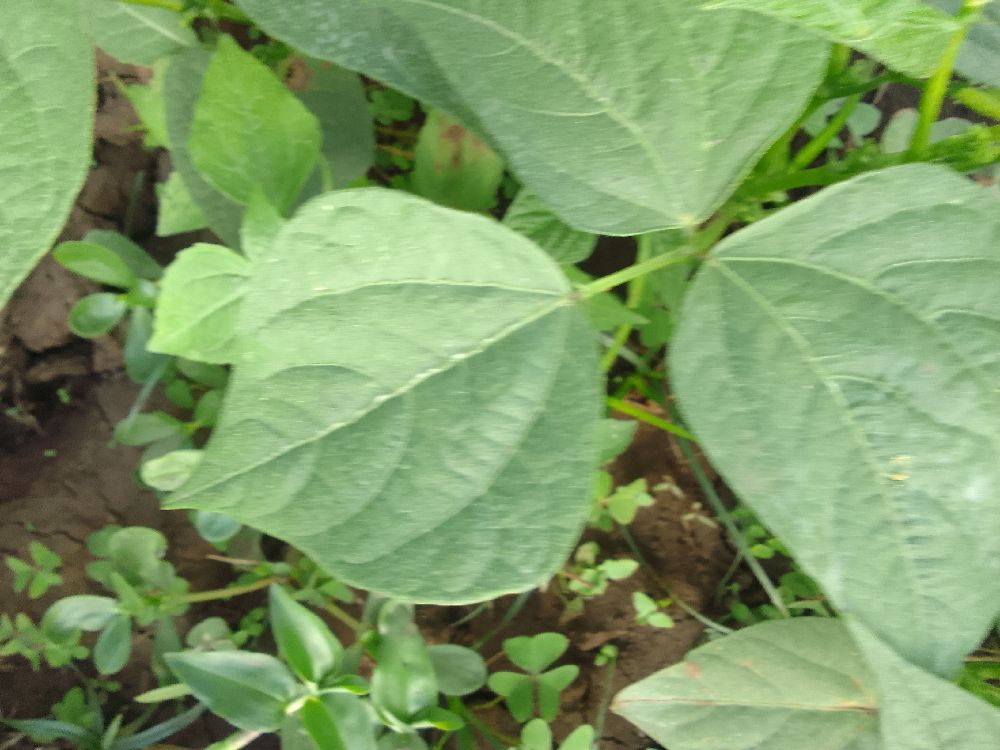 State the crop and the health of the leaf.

common bean, healthy
